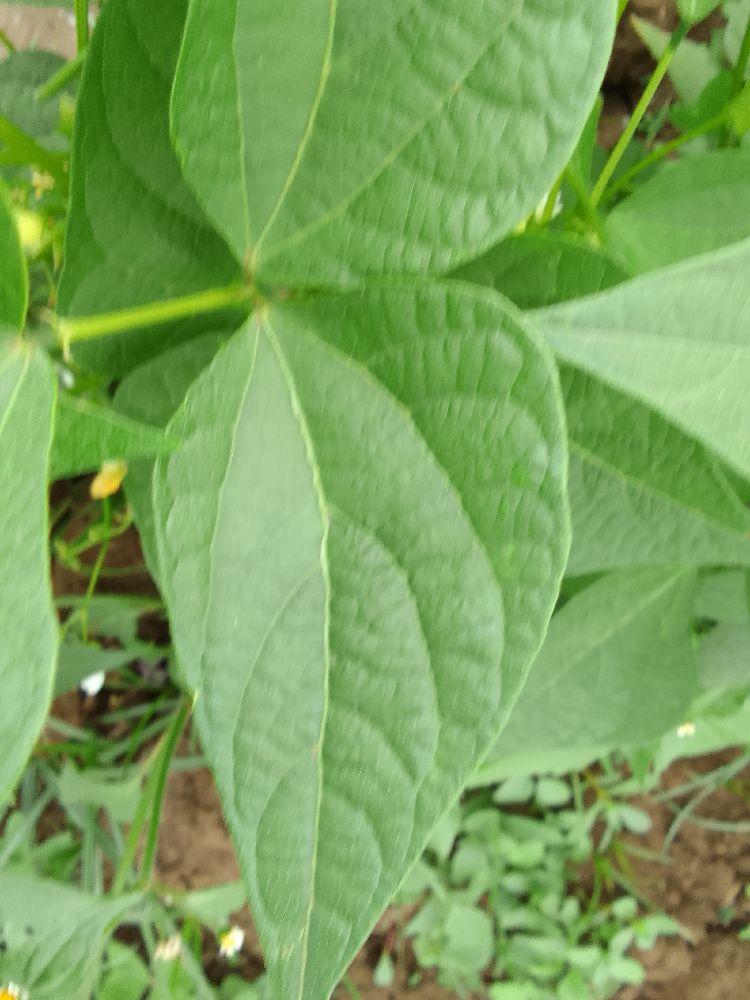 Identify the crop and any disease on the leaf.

common bean, healthy
